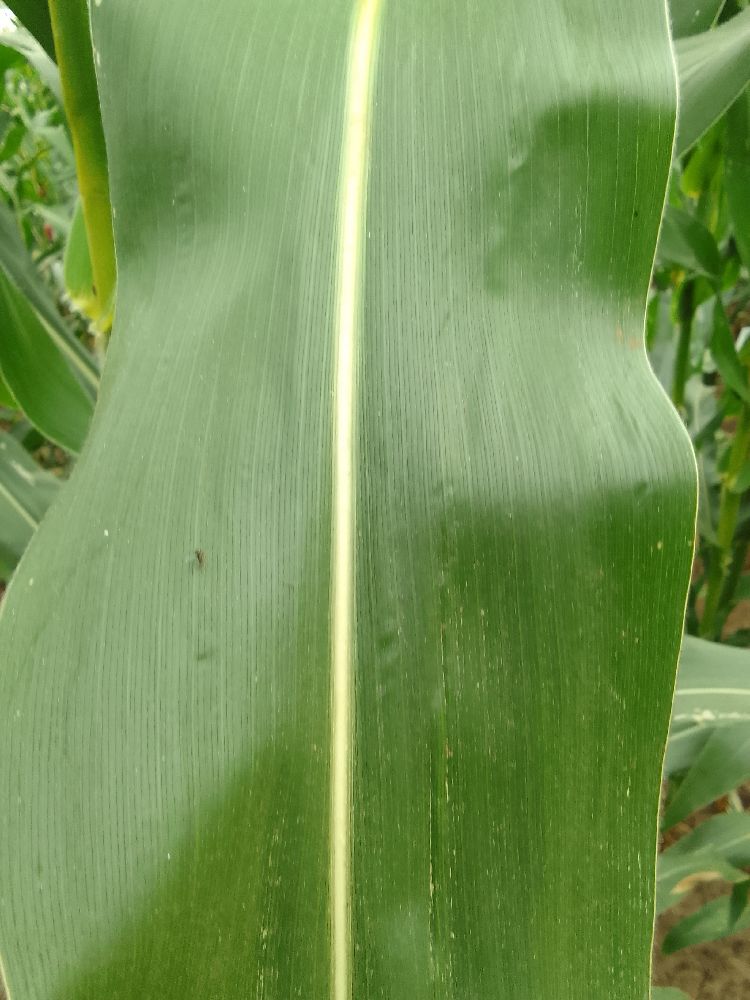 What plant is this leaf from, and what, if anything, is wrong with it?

maize, healthy
